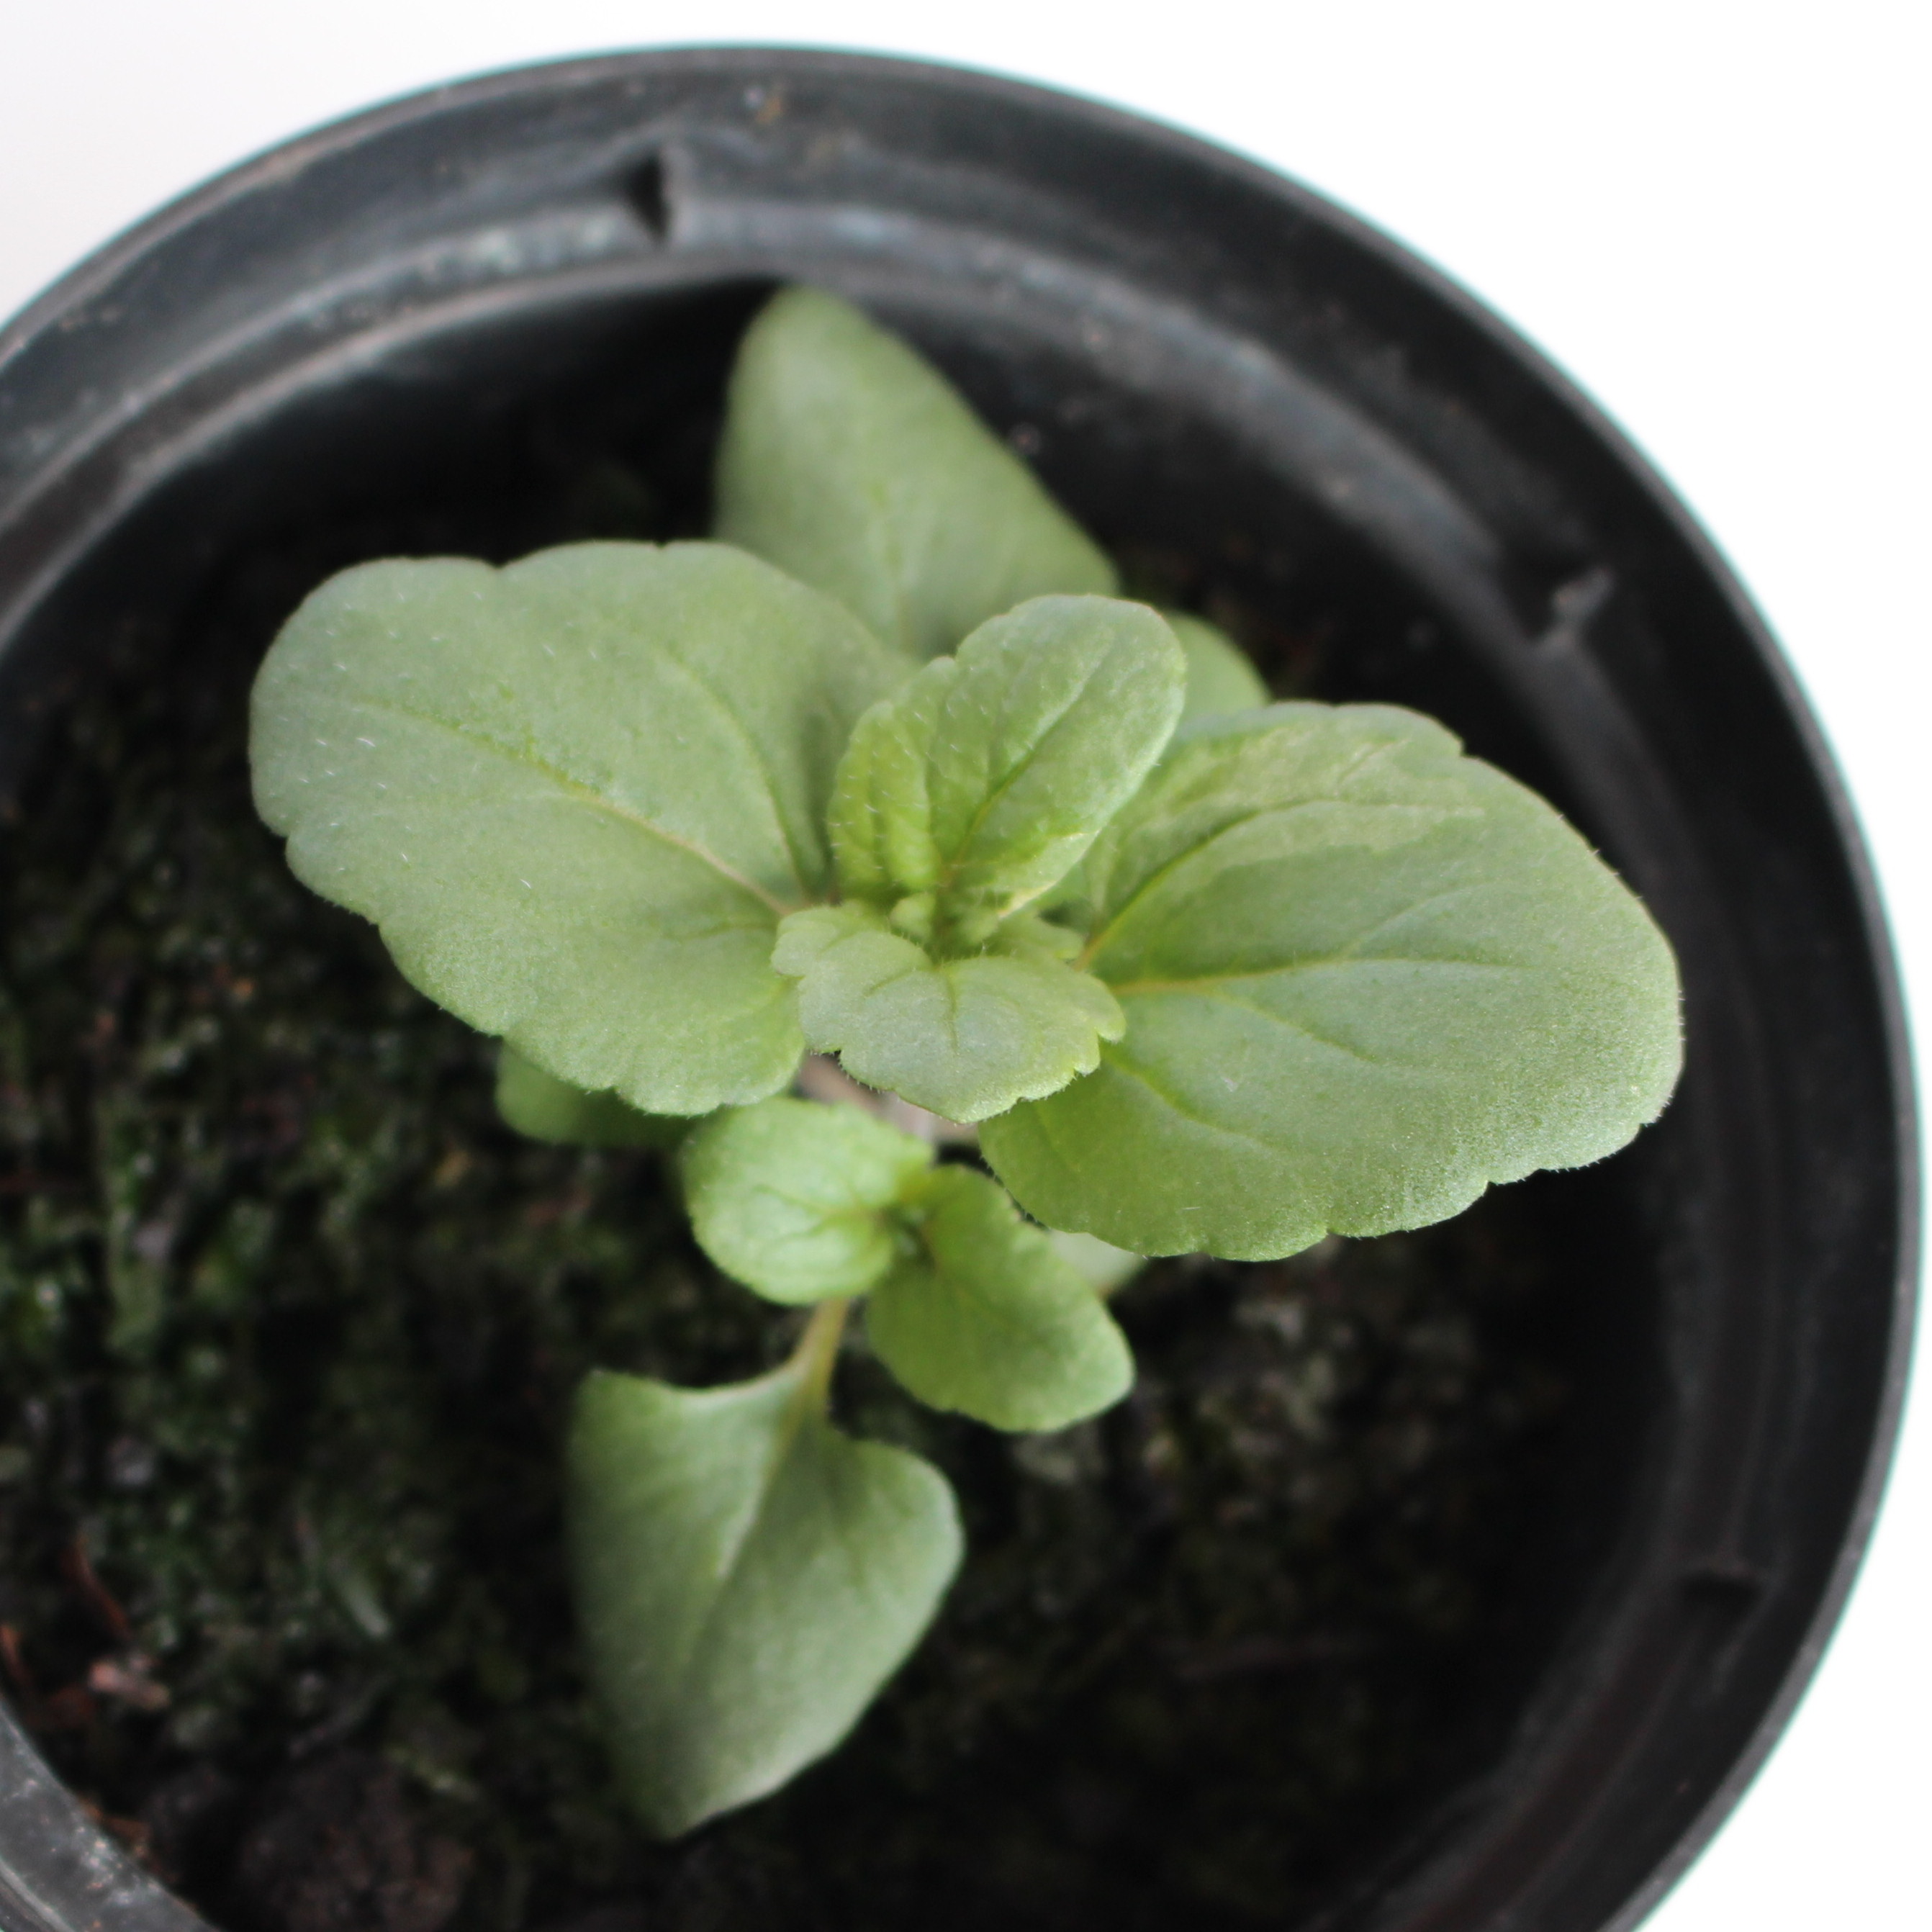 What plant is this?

Veronica persica
